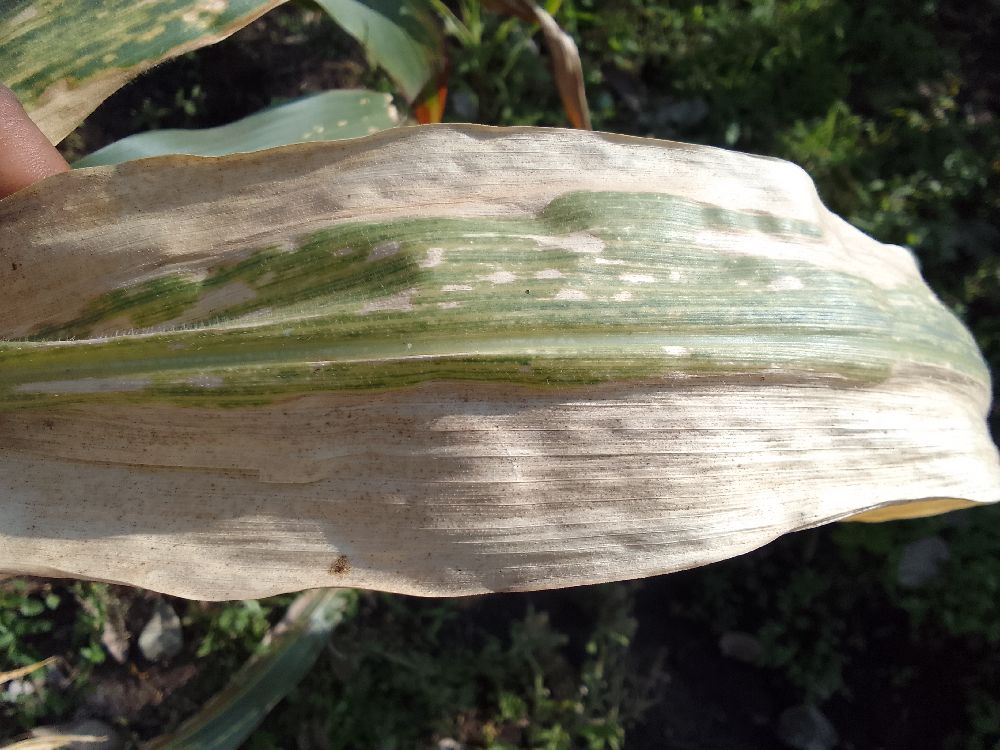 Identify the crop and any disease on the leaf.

maize, maize lethal necrosis
